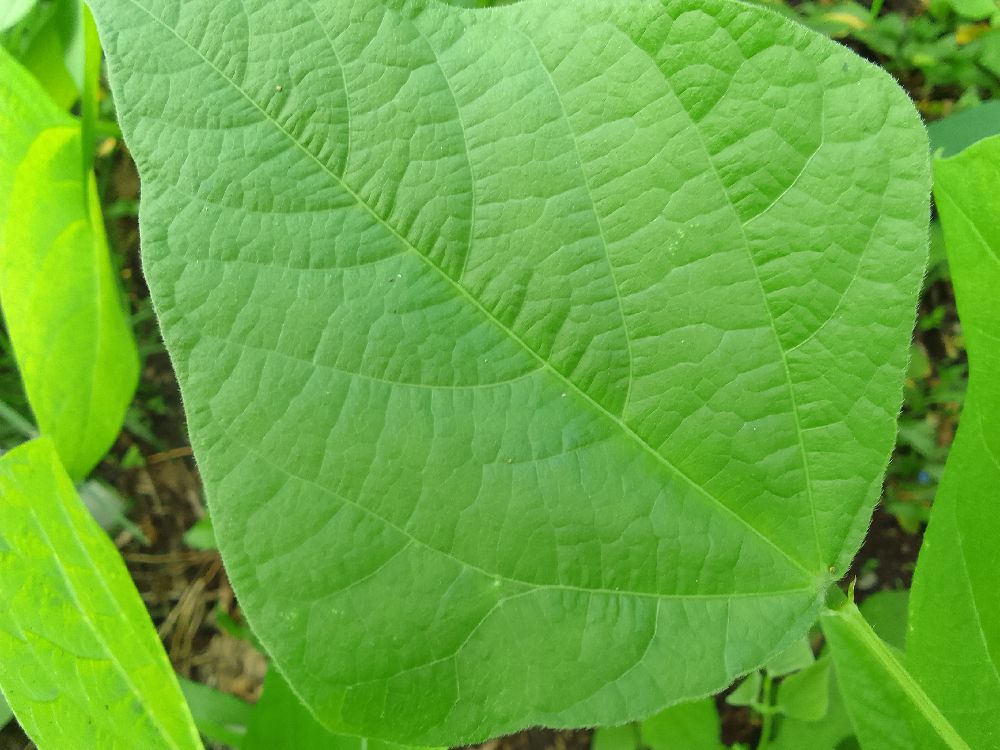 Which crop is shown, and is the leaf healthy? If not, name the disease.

common bean, healthy
